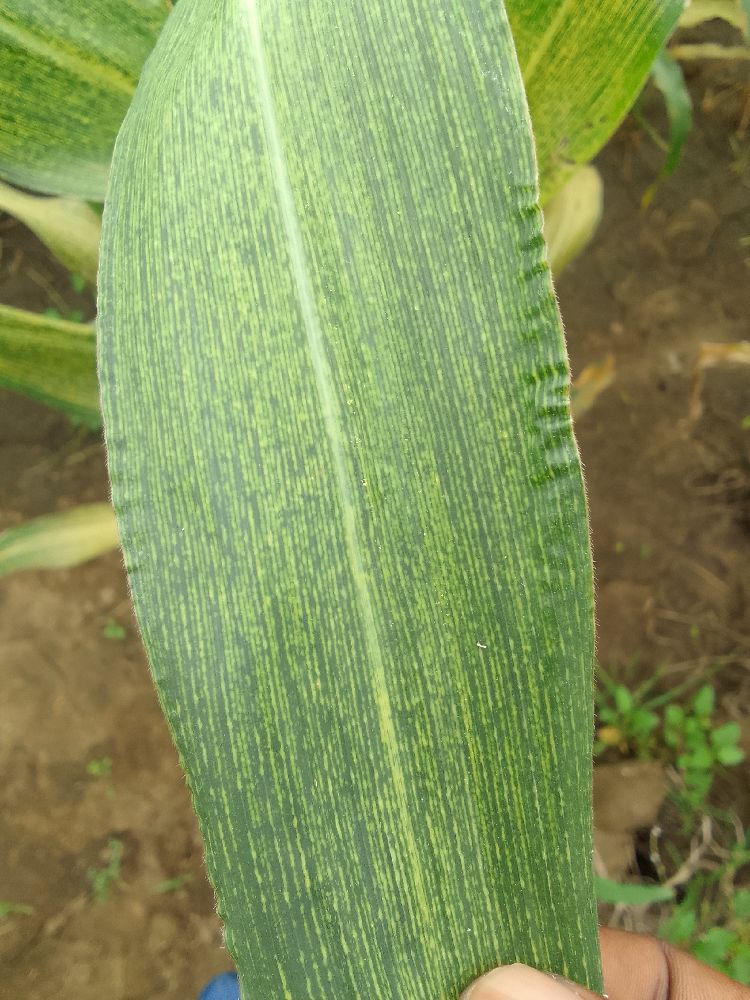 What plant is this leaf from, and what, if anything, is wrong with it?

maize, maize streak virus
